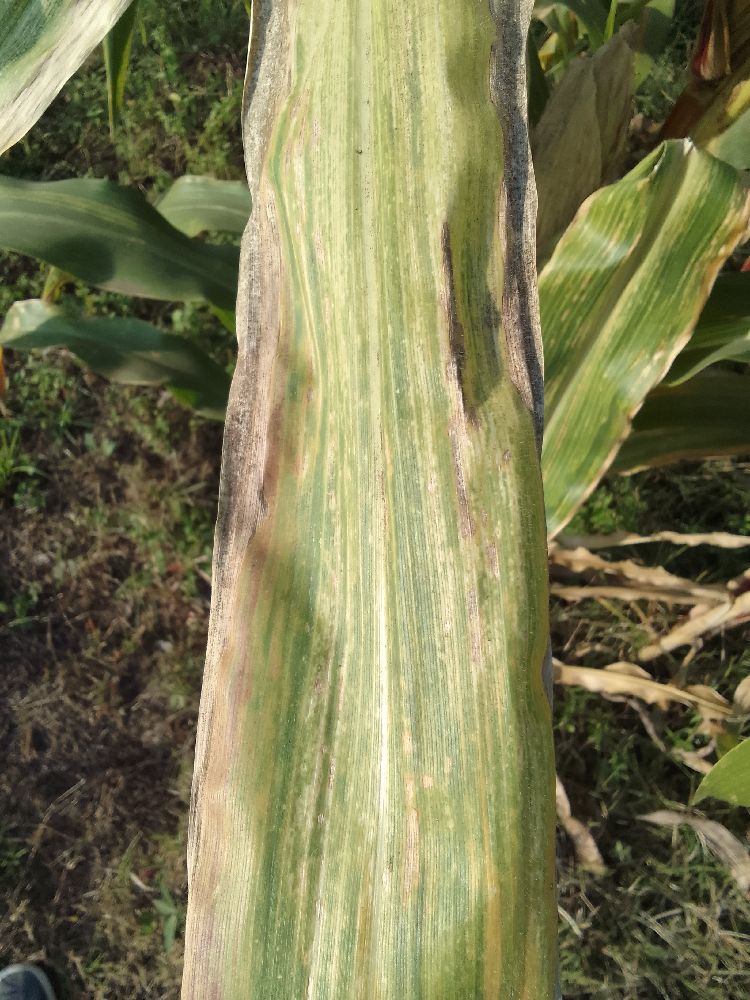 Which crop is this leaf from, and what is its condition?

maize, maize lethal necrosis
